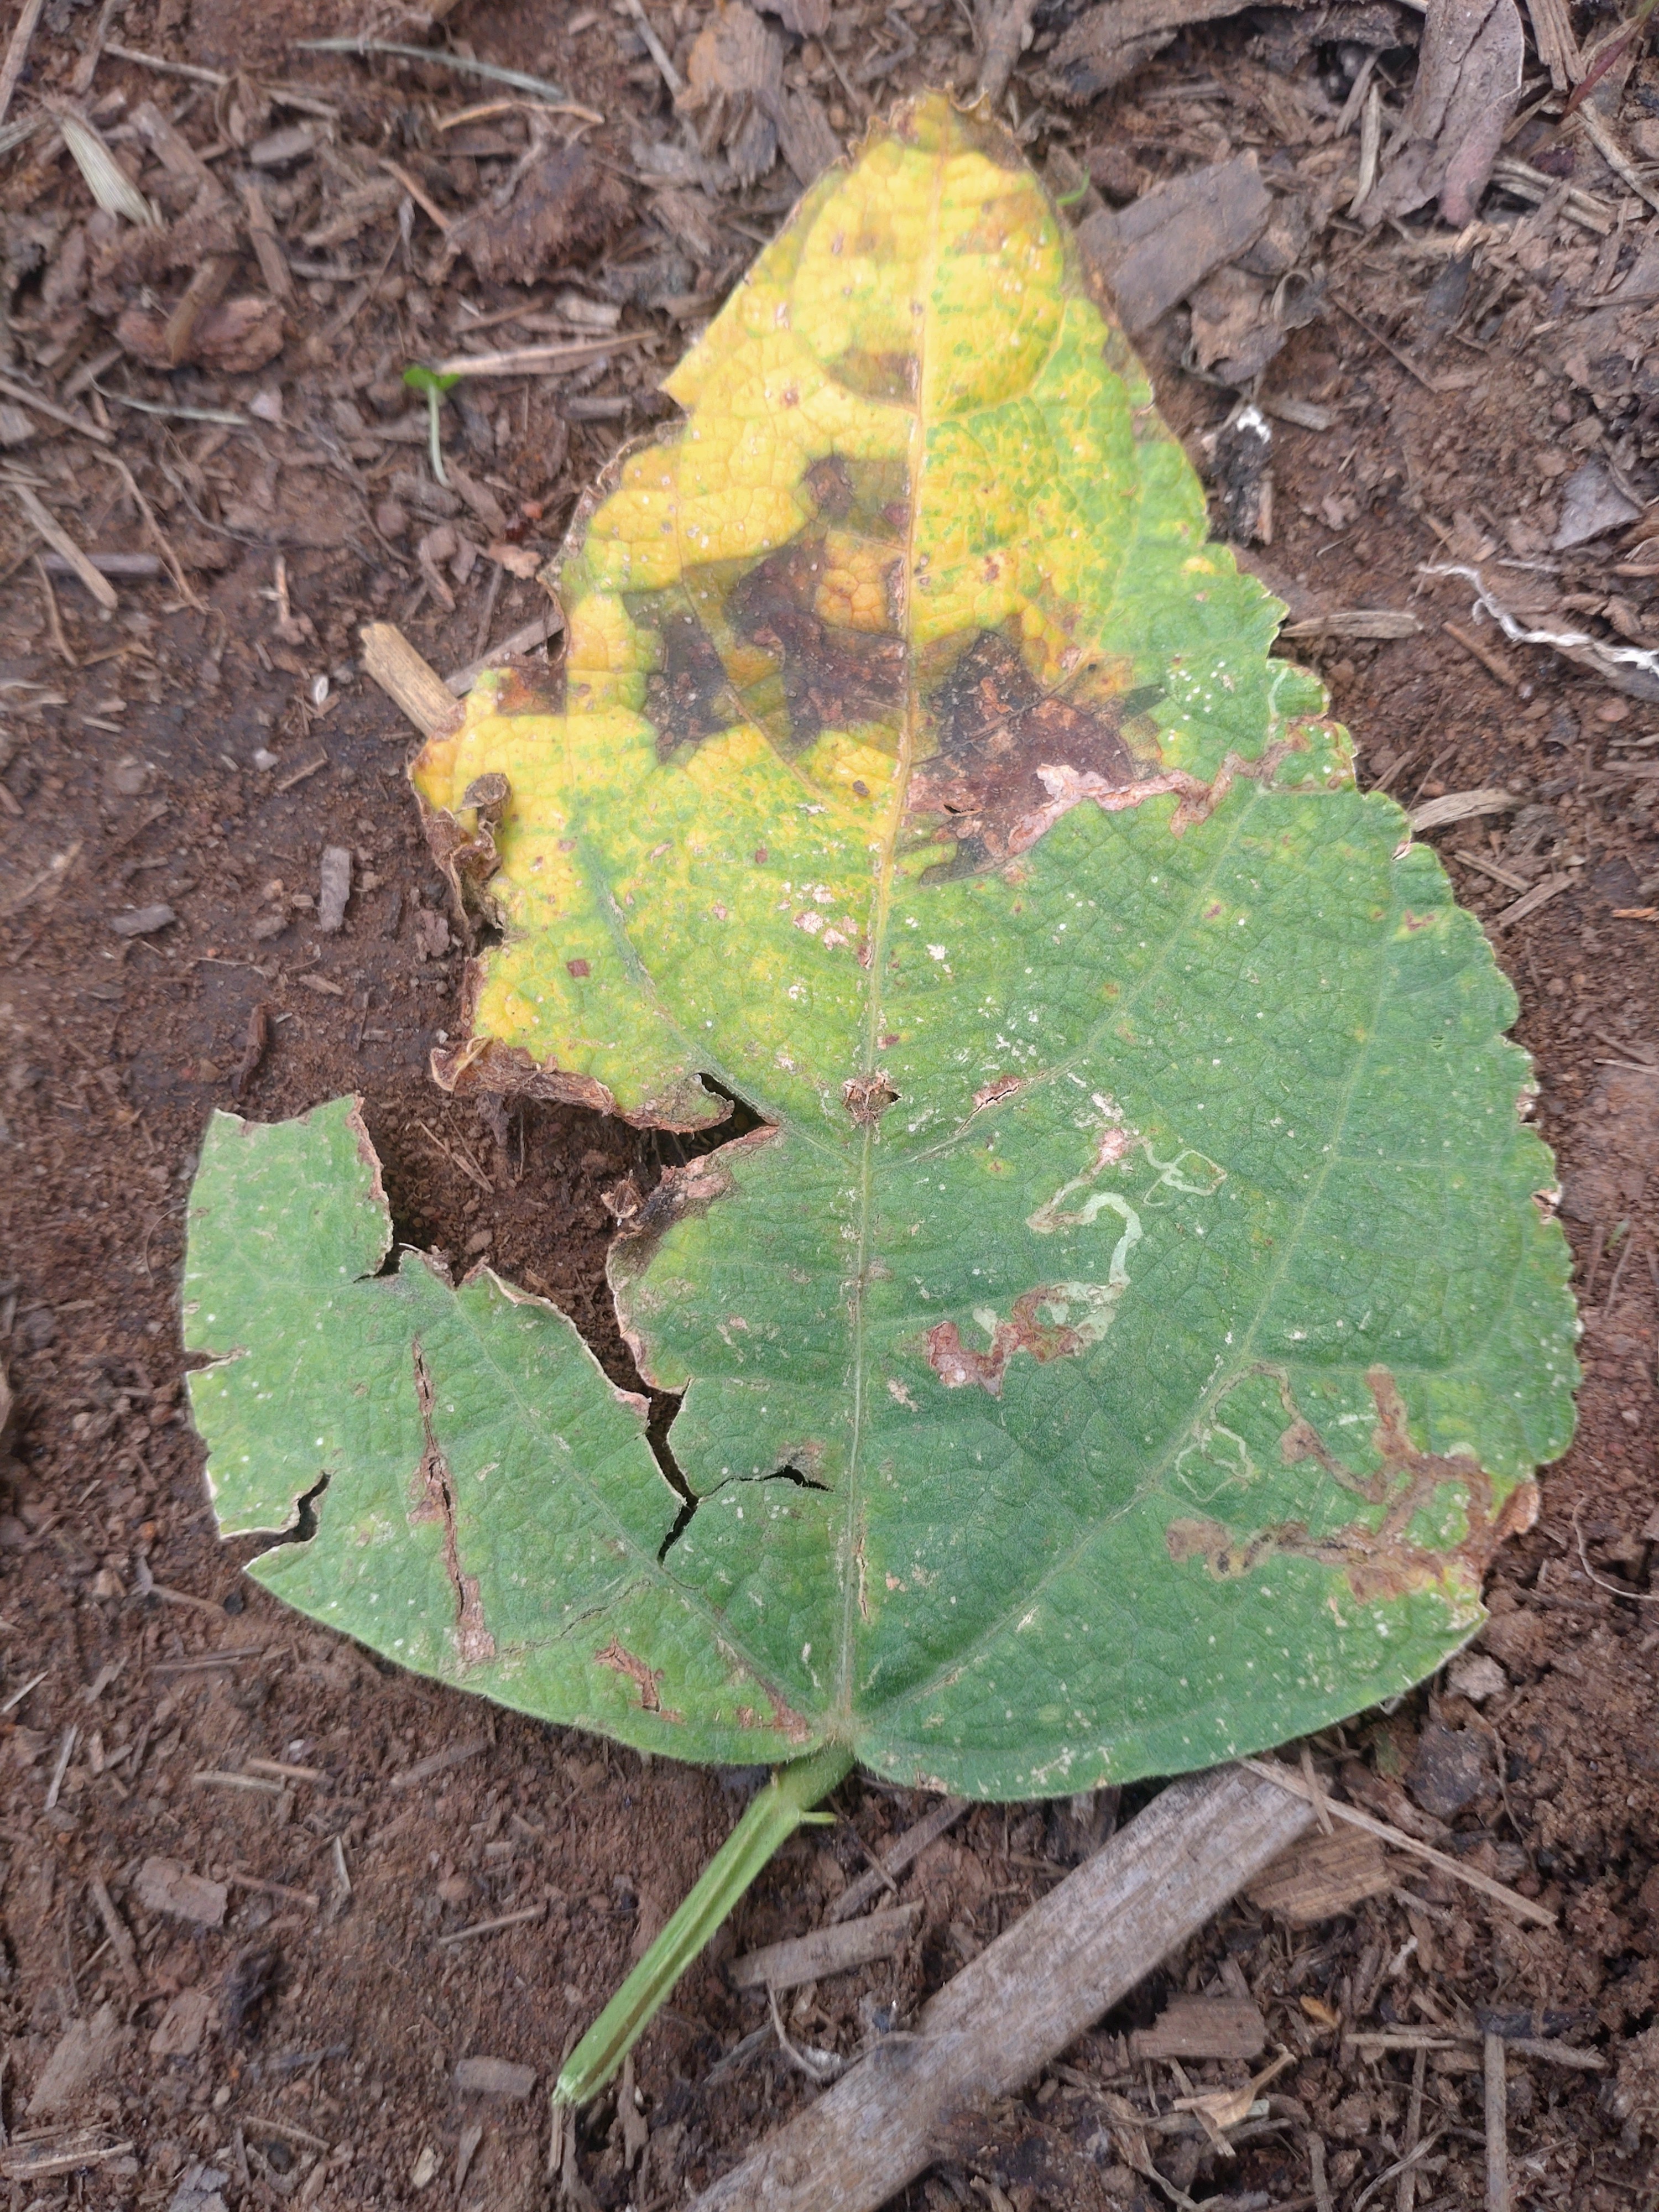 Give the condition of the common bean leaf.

rust
